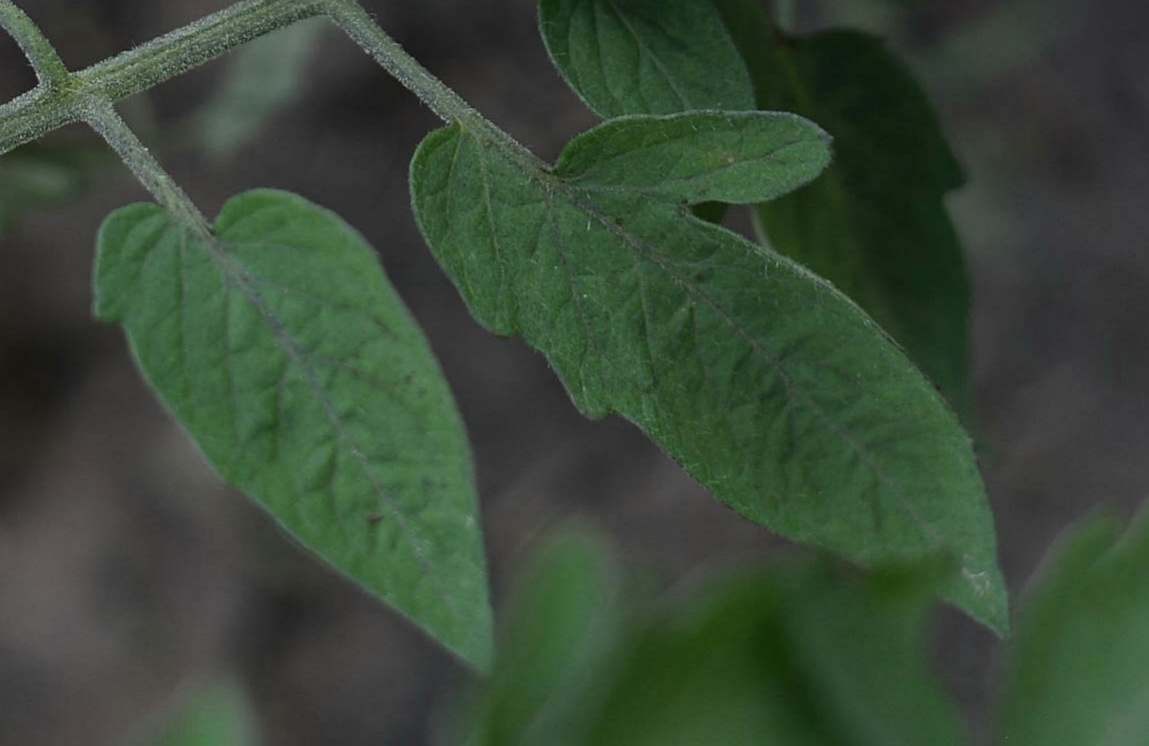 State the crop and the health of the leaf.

tomato, healthy
